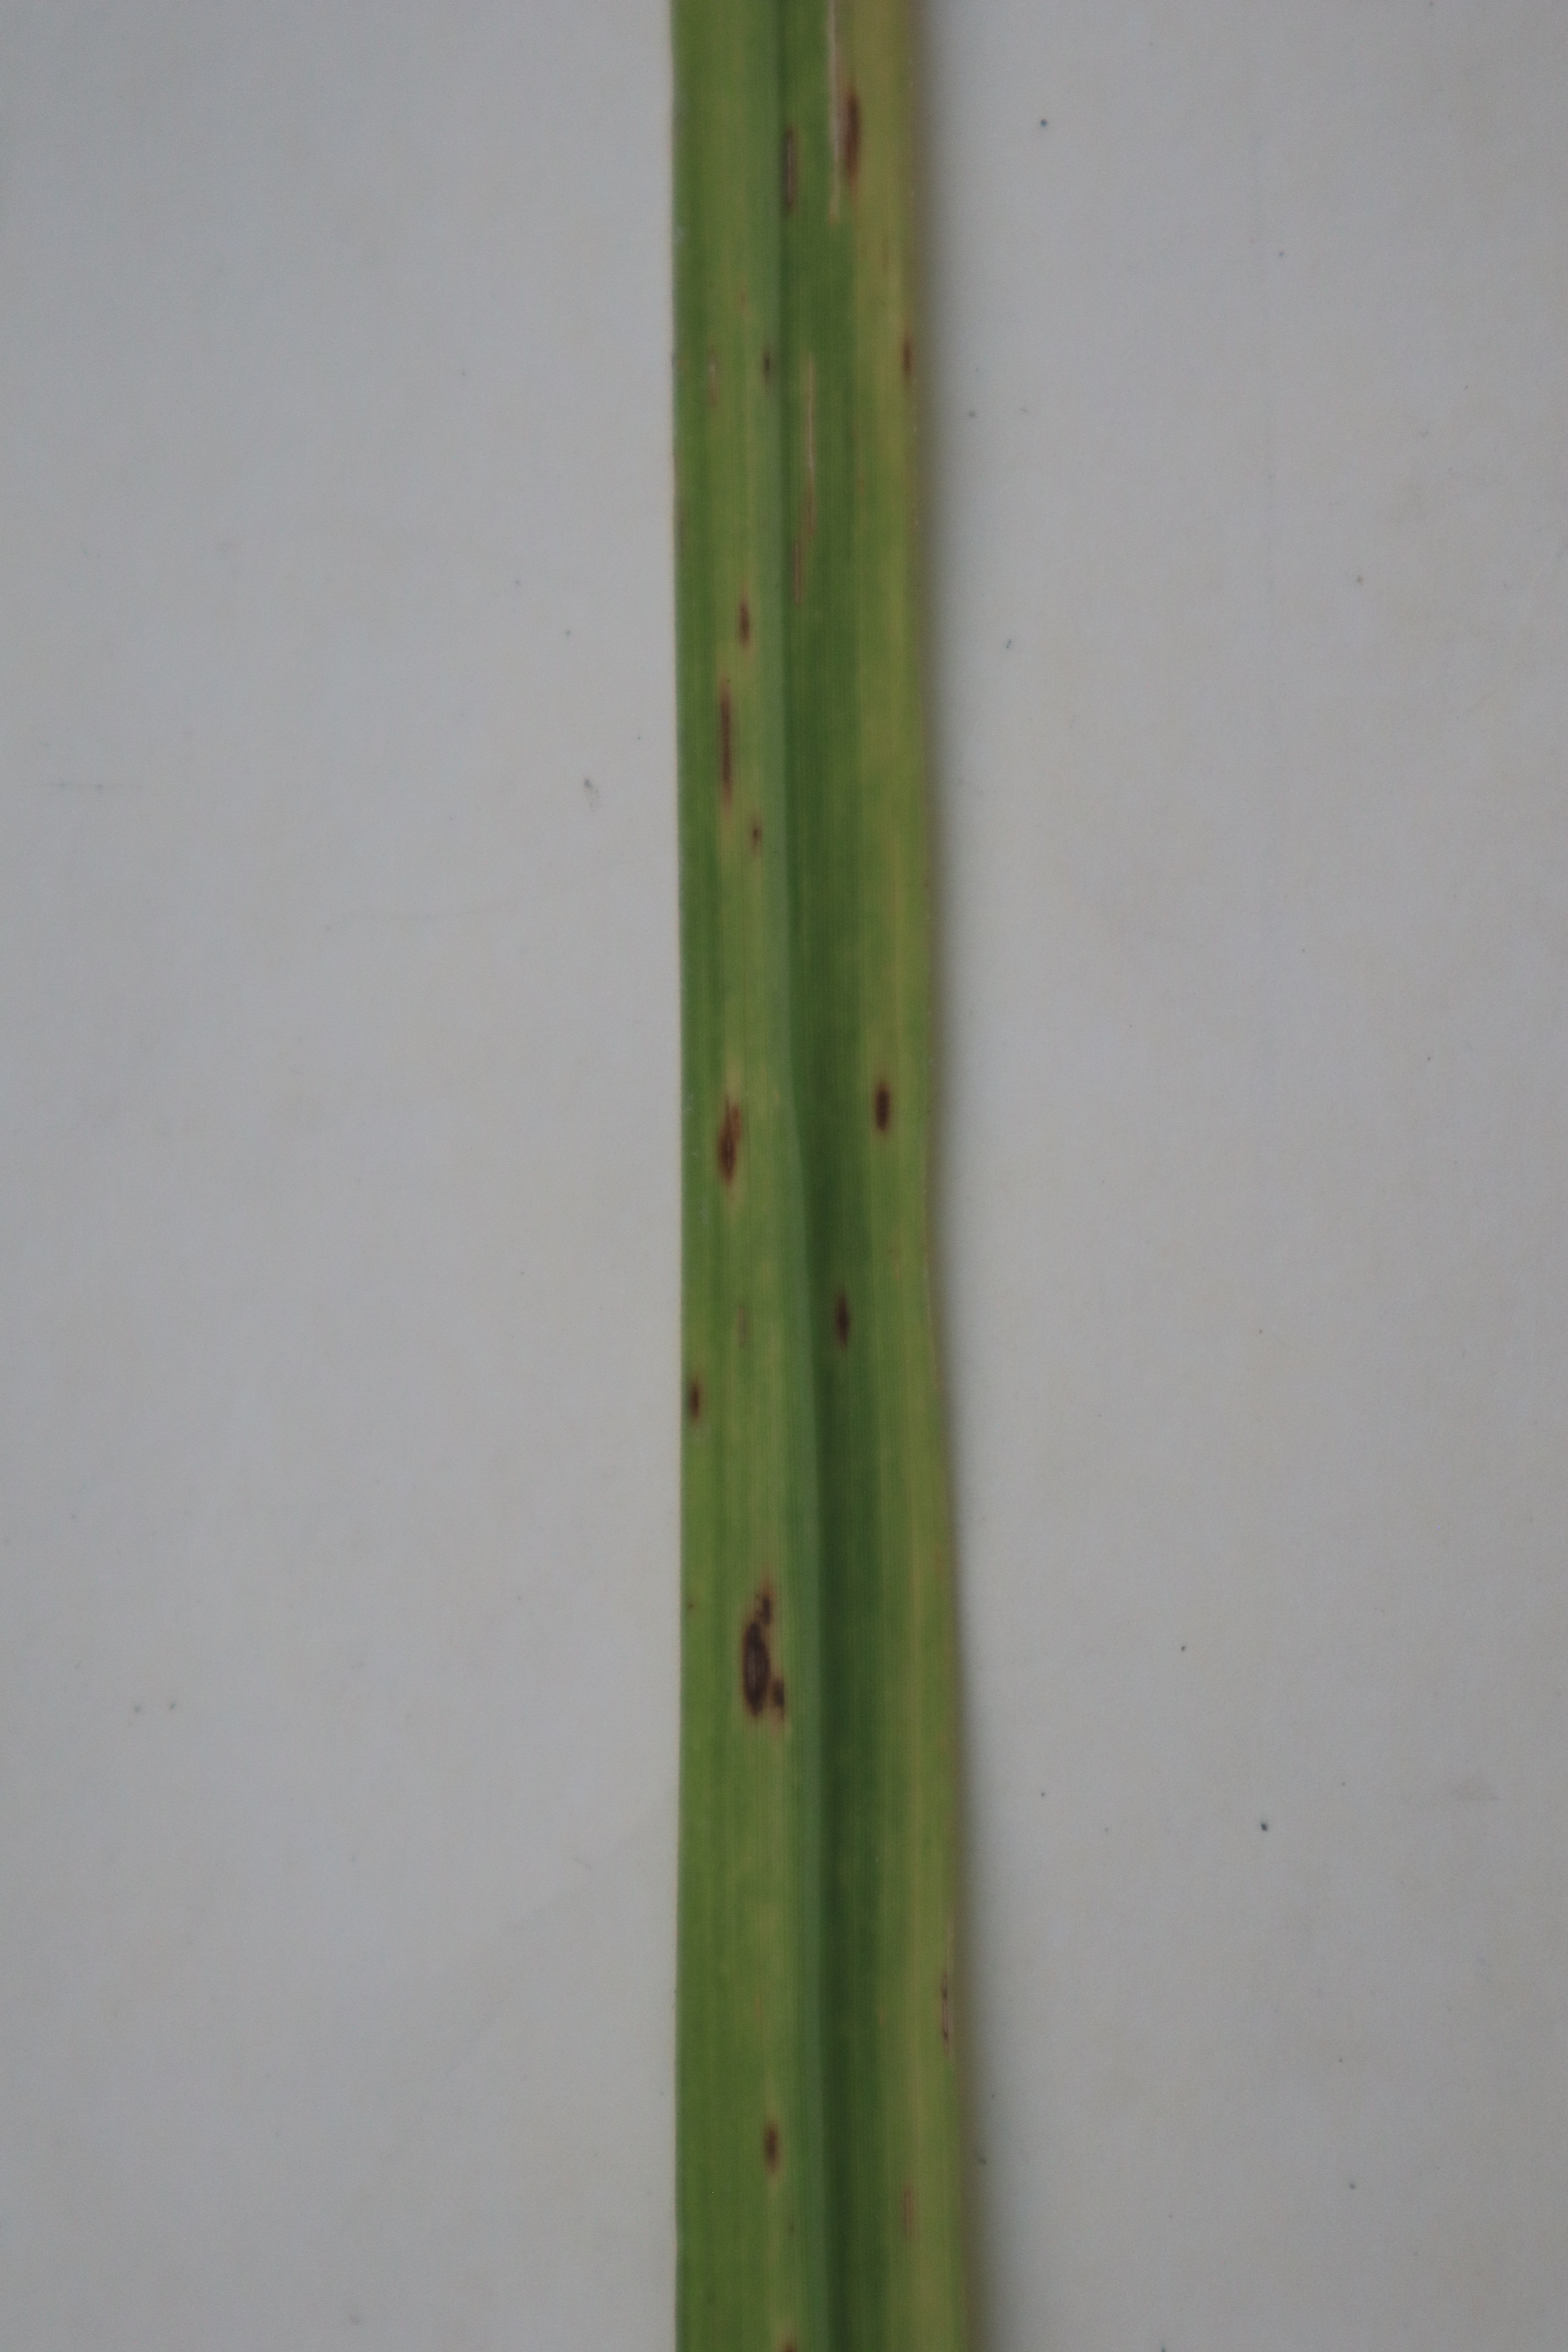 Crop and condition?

rice, brown spots
